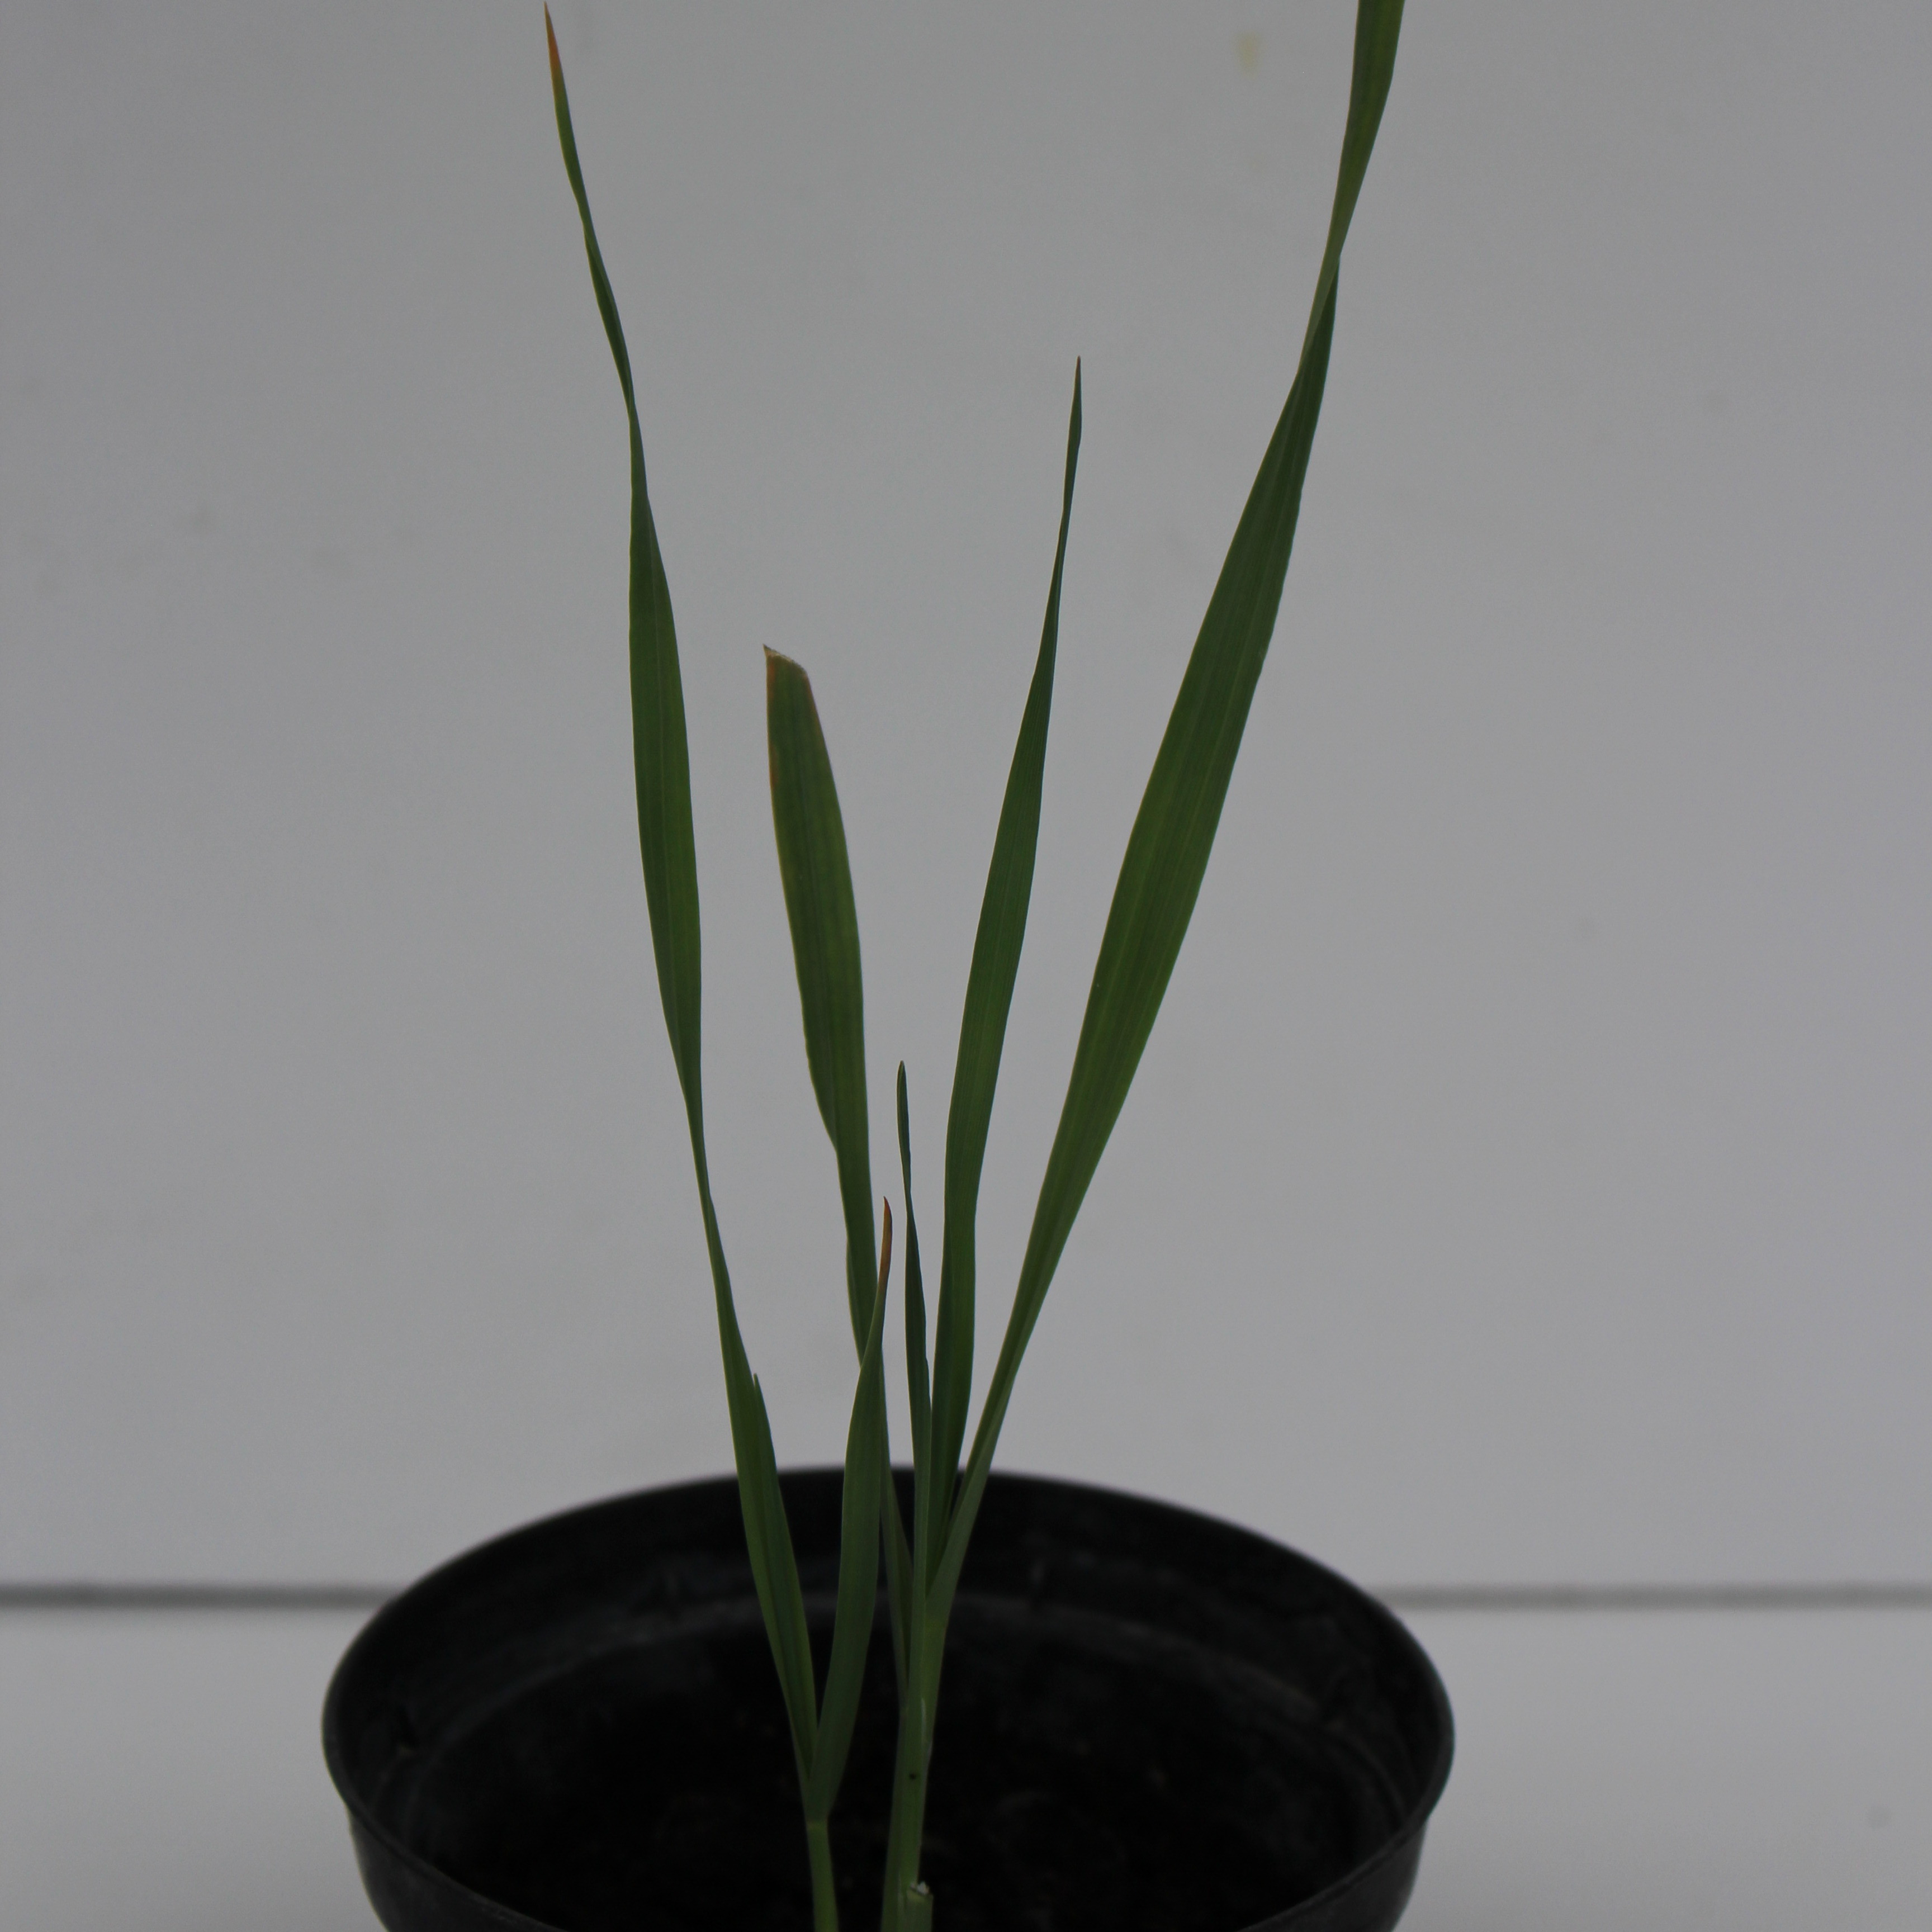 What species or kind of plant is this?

Avena sterilis
